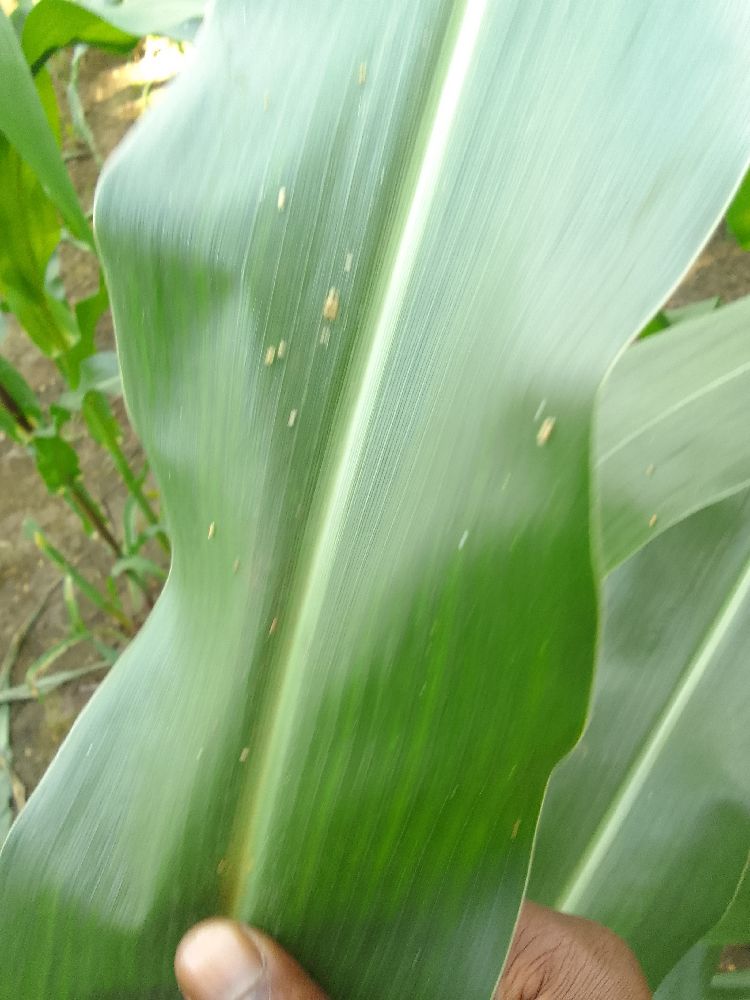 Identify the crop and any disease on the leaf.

maize, healthy
